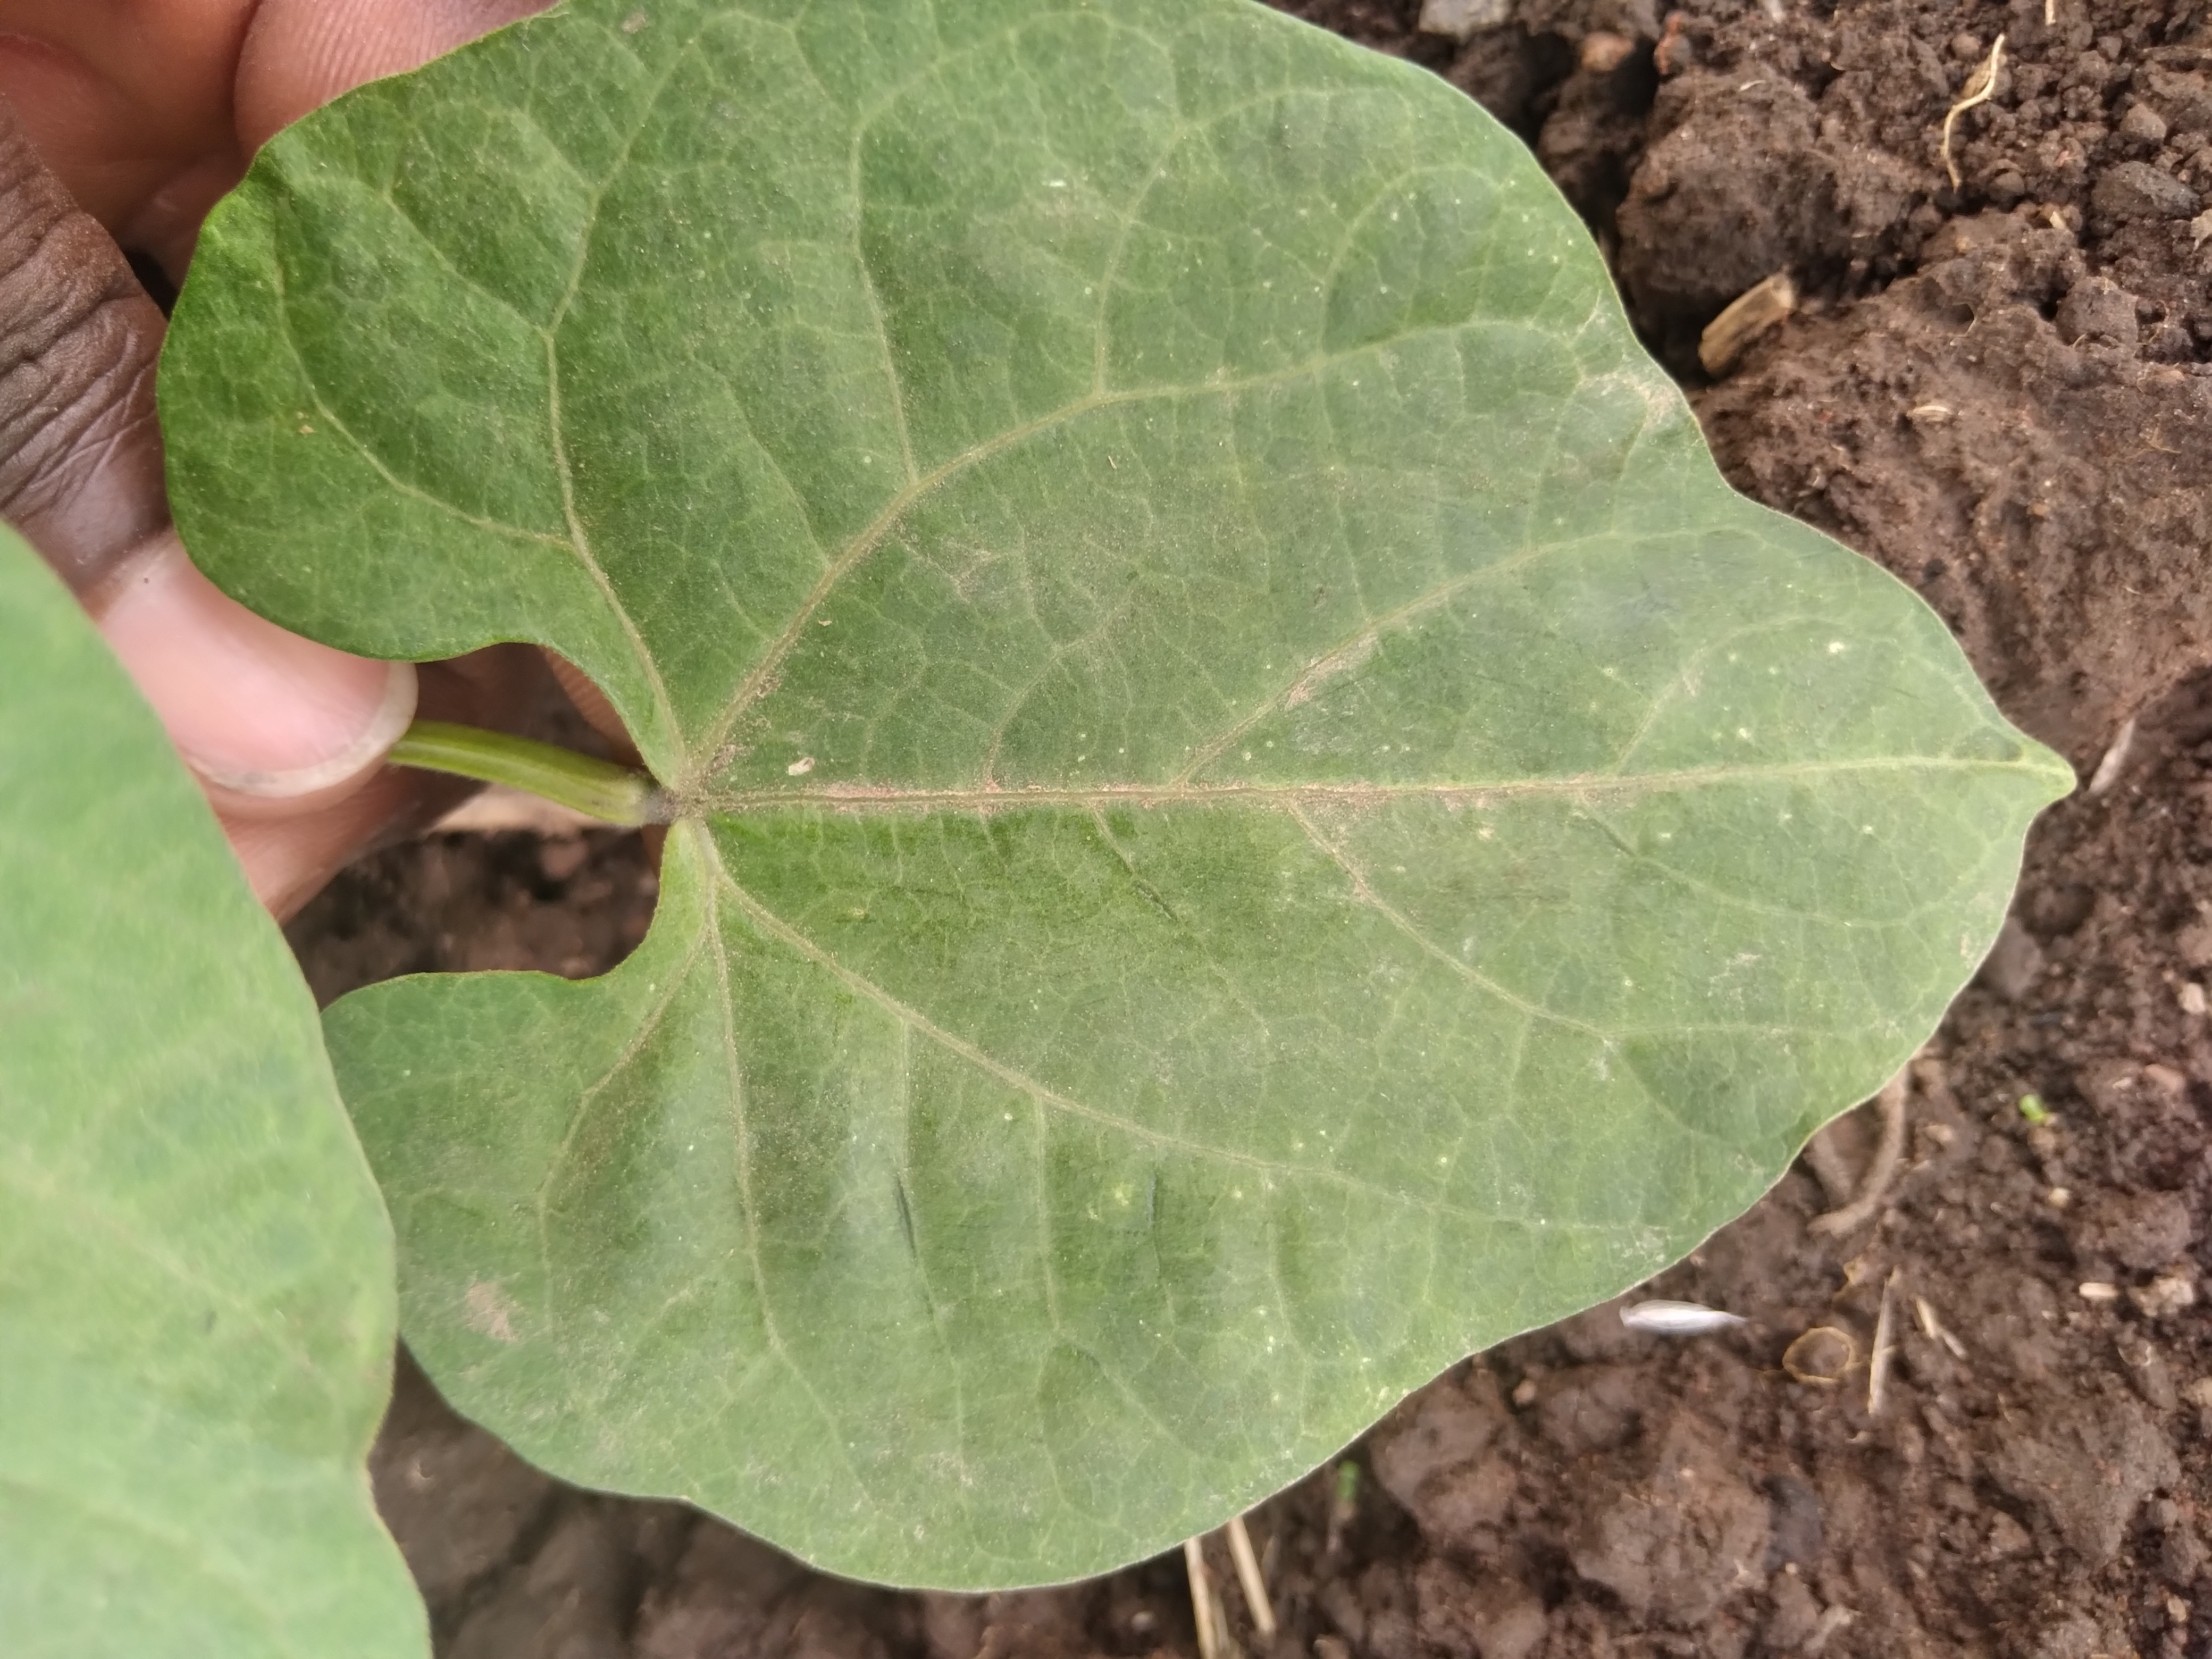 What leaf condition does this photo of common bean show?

healthy
